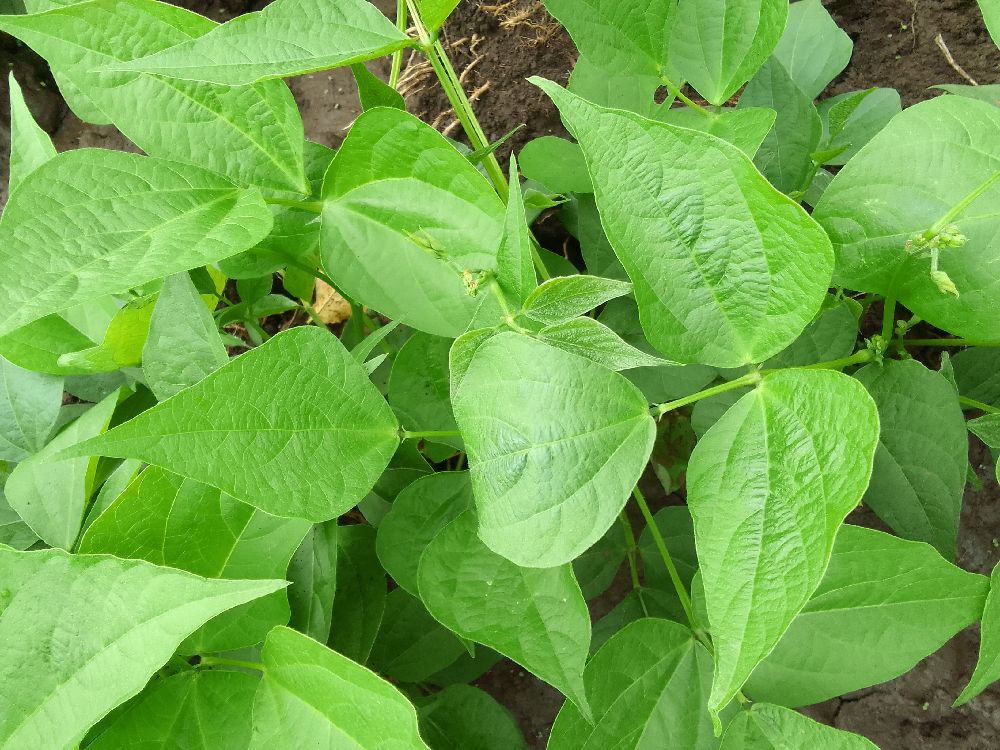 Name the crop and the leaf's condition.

common bean, healthy
